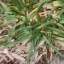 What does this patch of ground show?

grass
